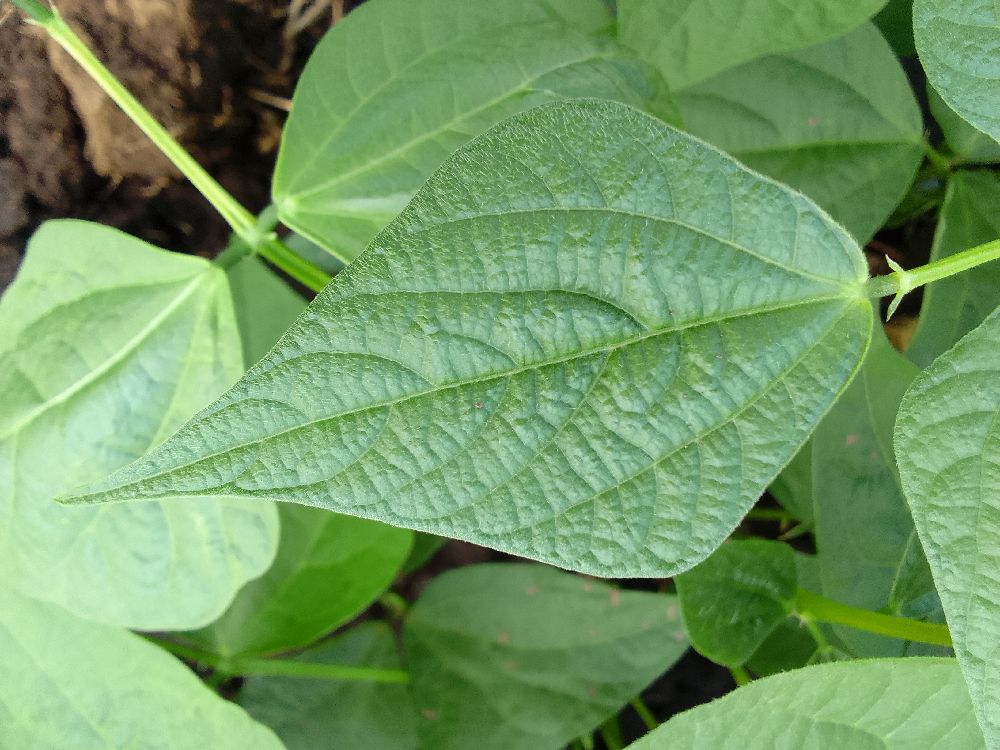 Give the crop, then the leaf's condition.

common bean, healthy
